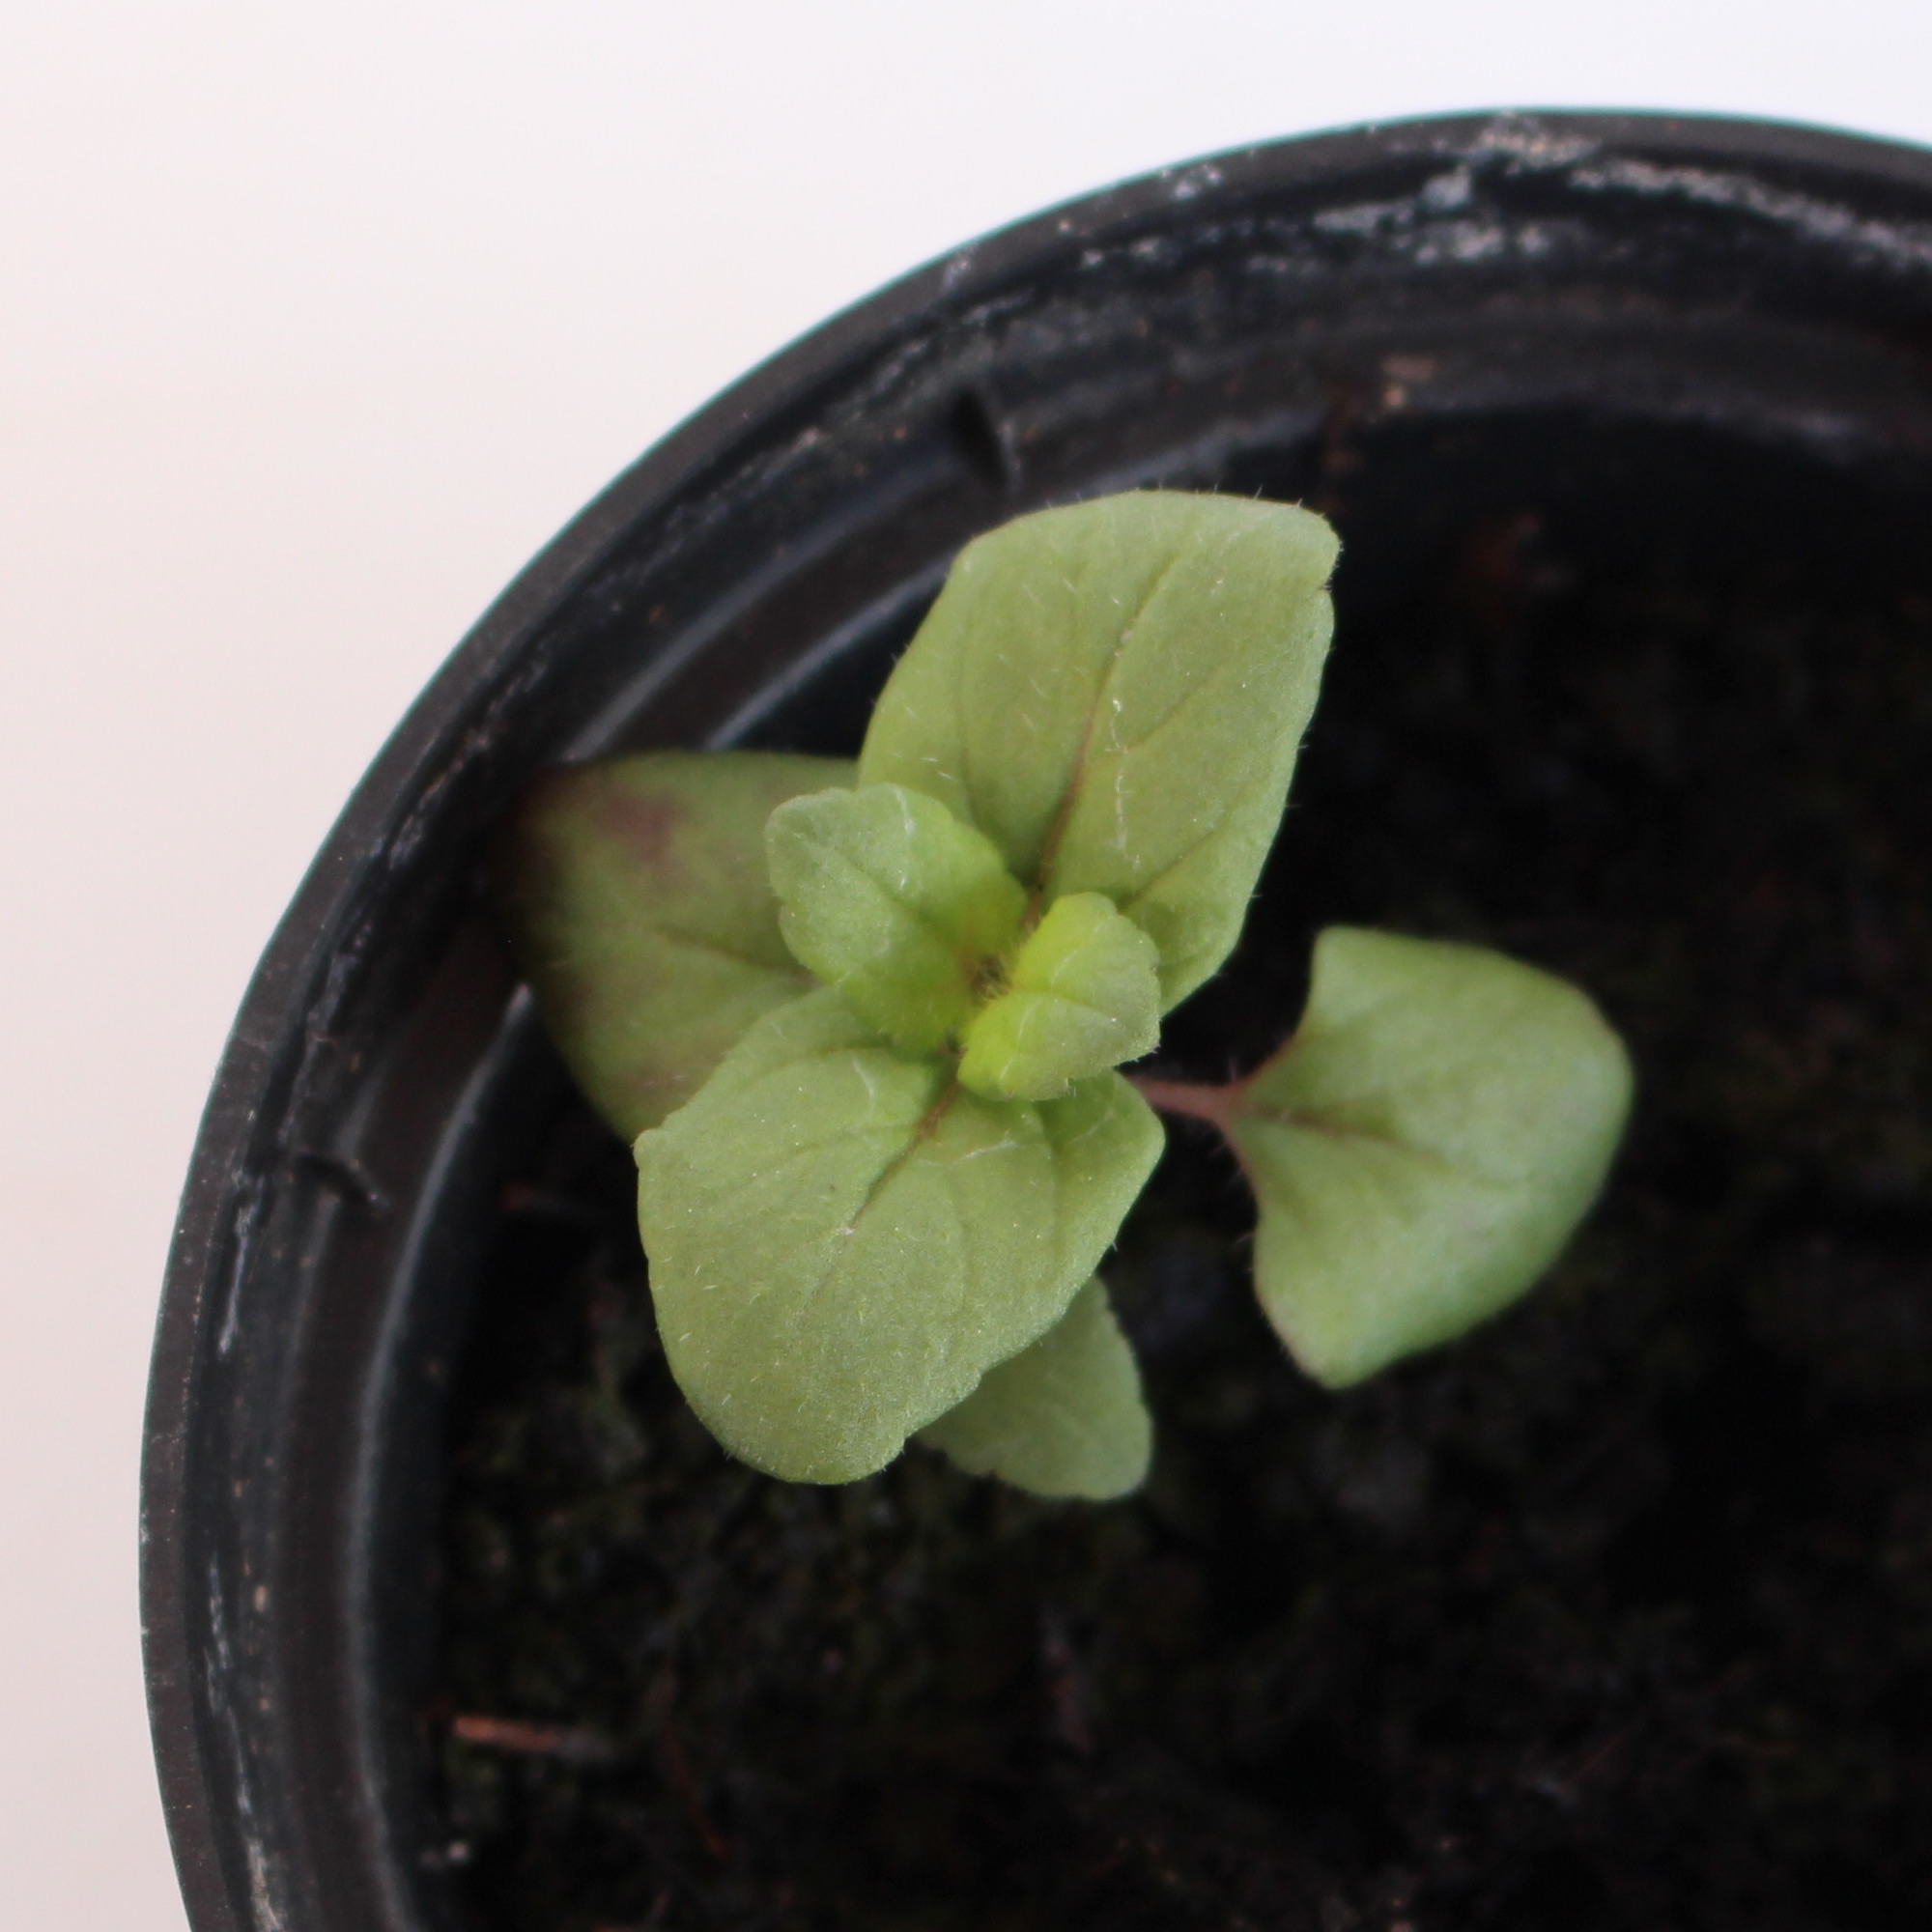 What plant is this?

Veronica persica
